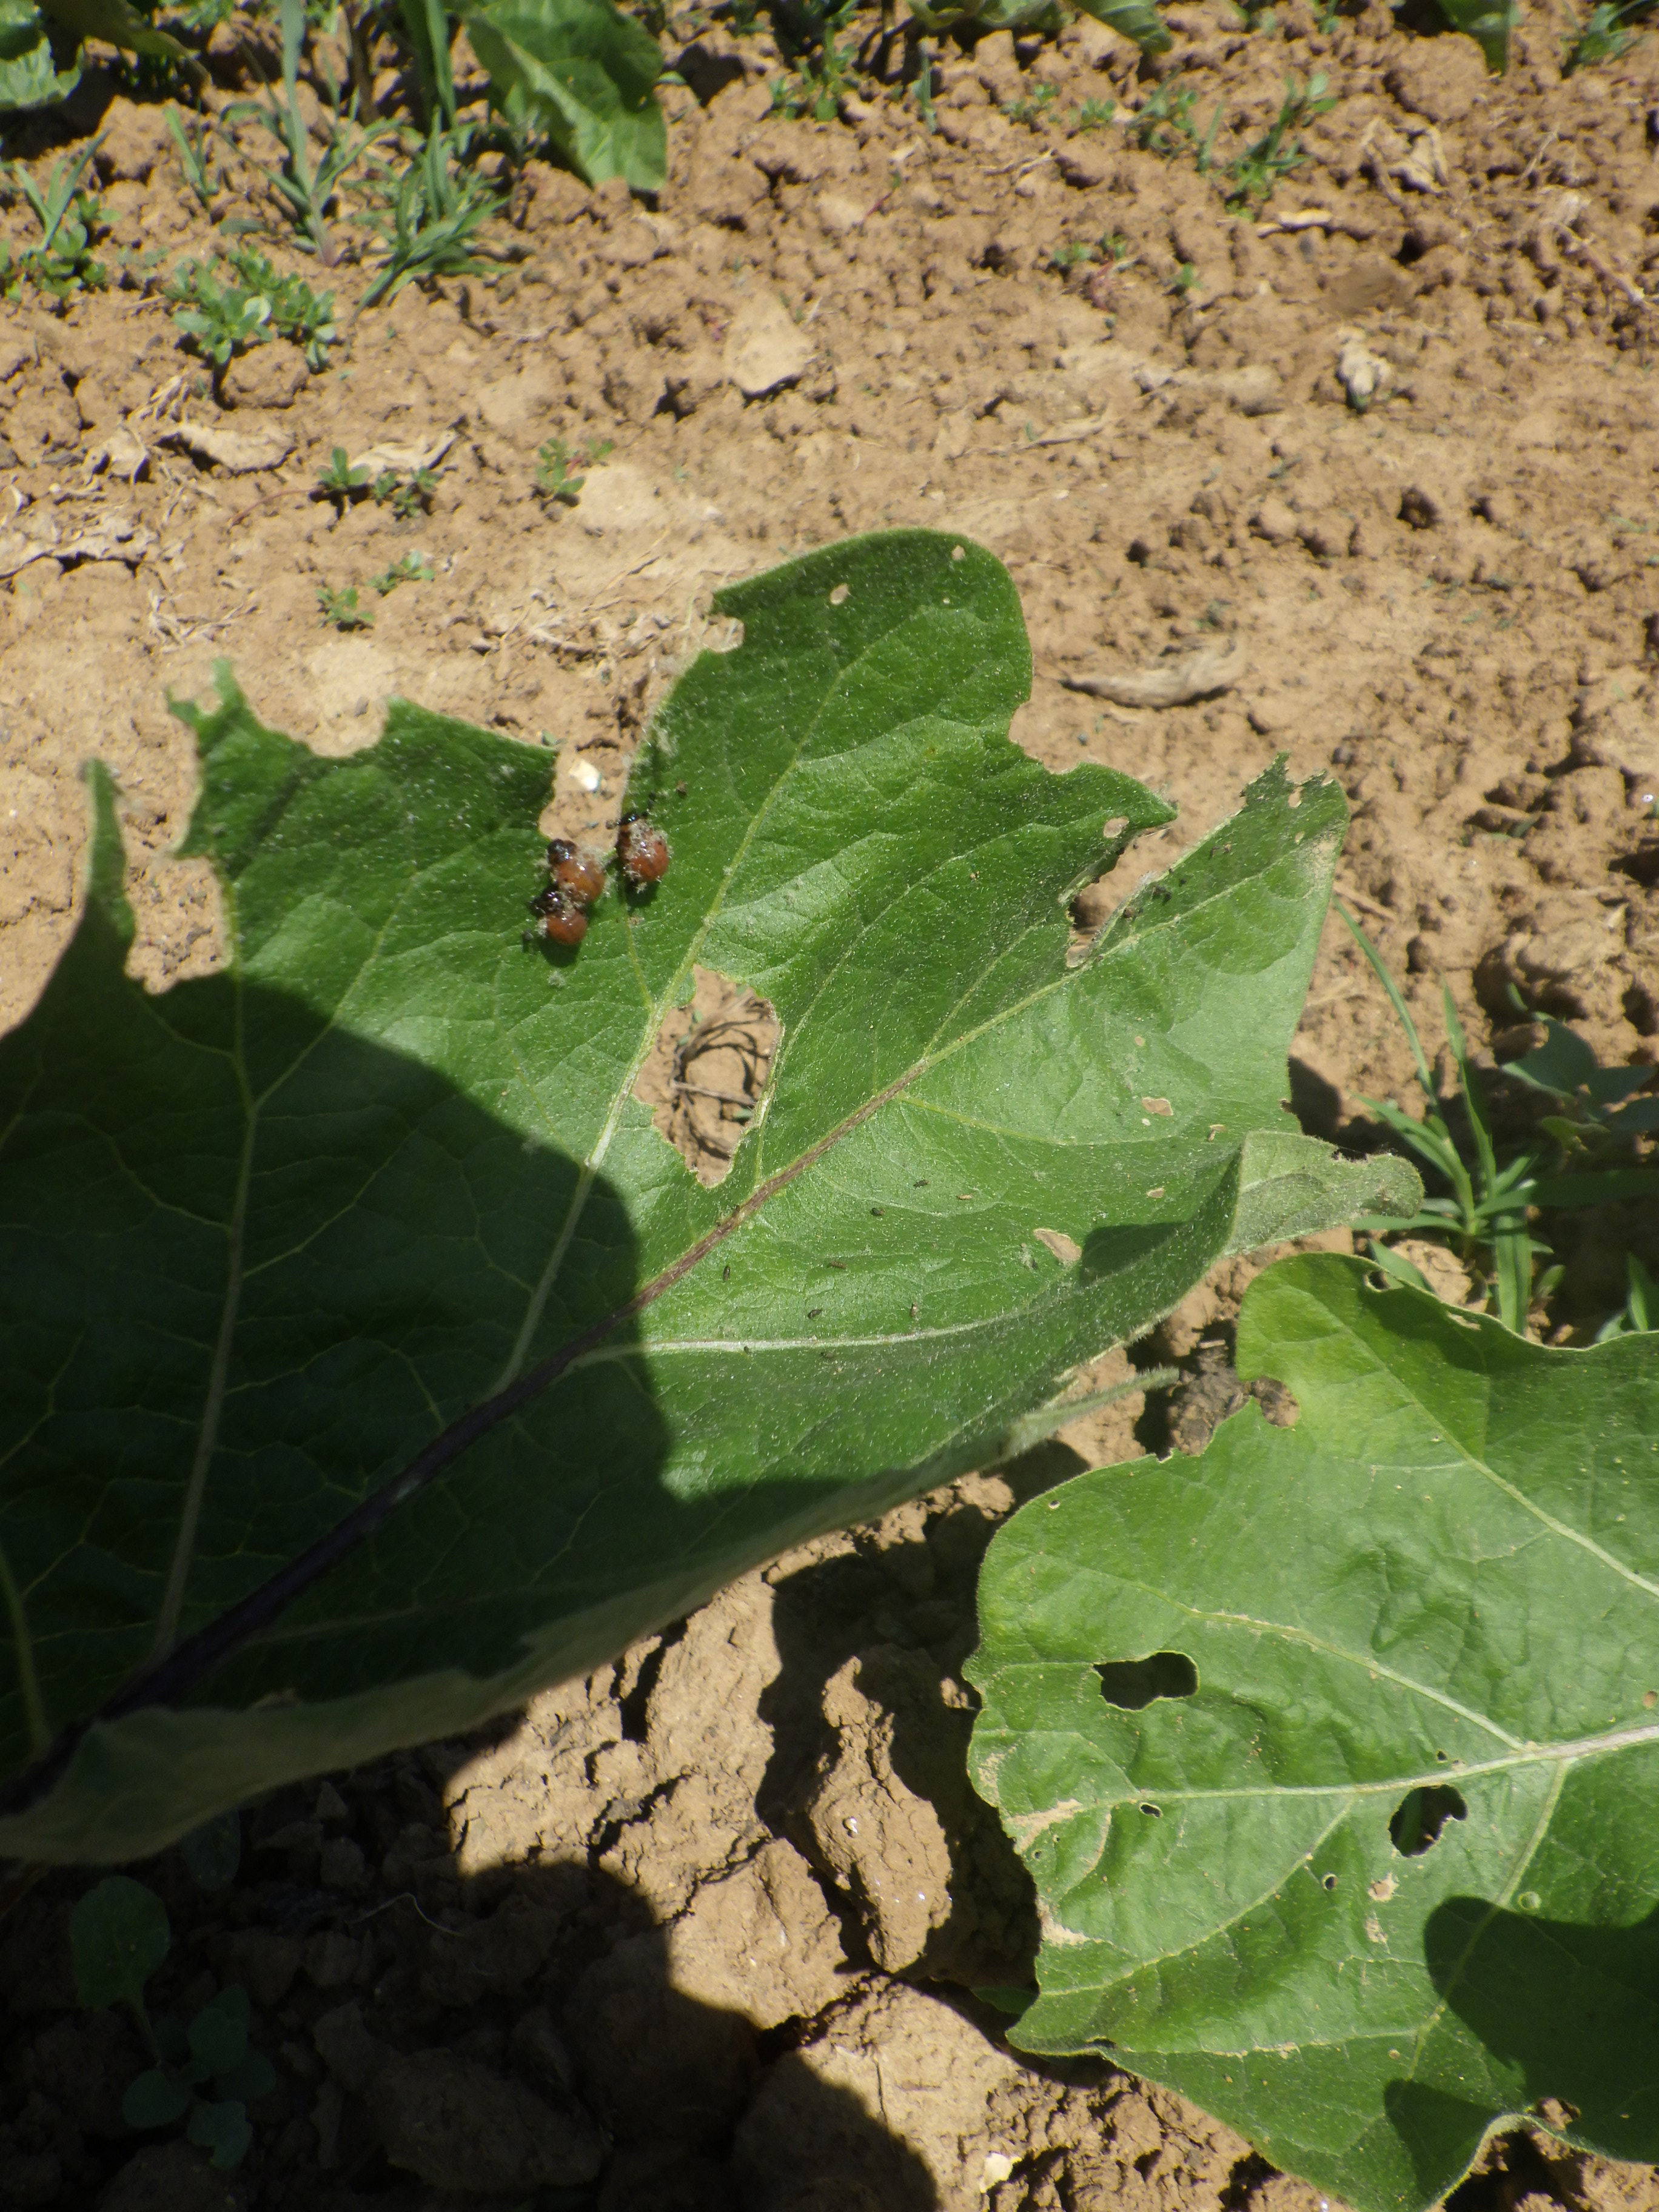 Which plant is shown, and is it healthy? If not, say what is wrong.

aubergine, altica, colorado potato beetle
